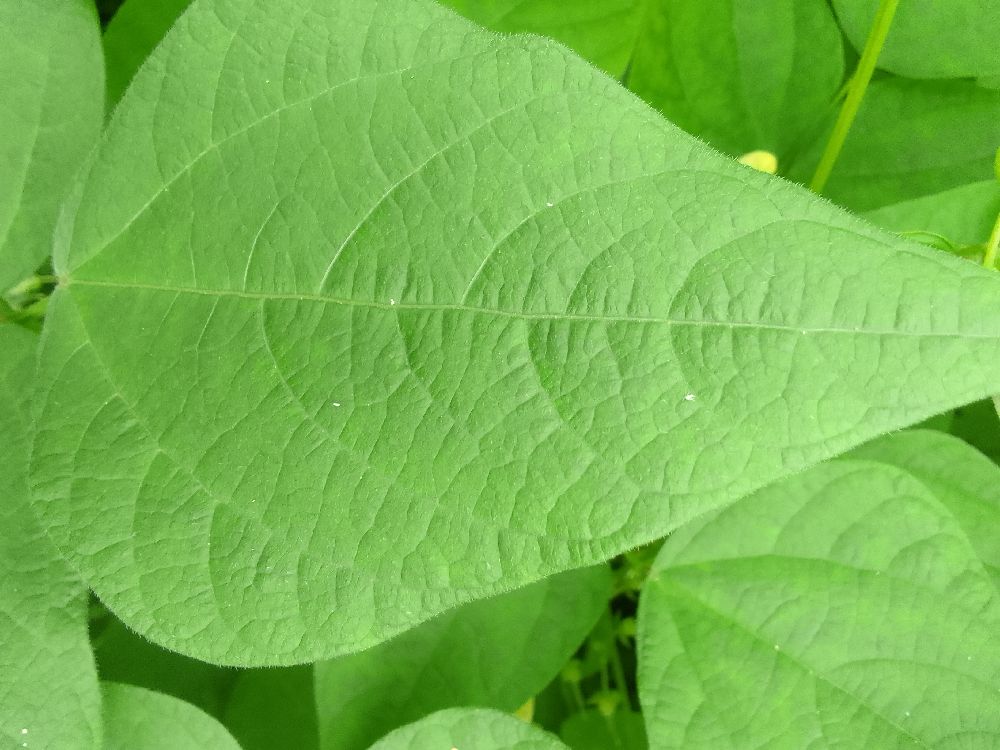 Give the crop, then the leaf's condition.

common bean, healthy
